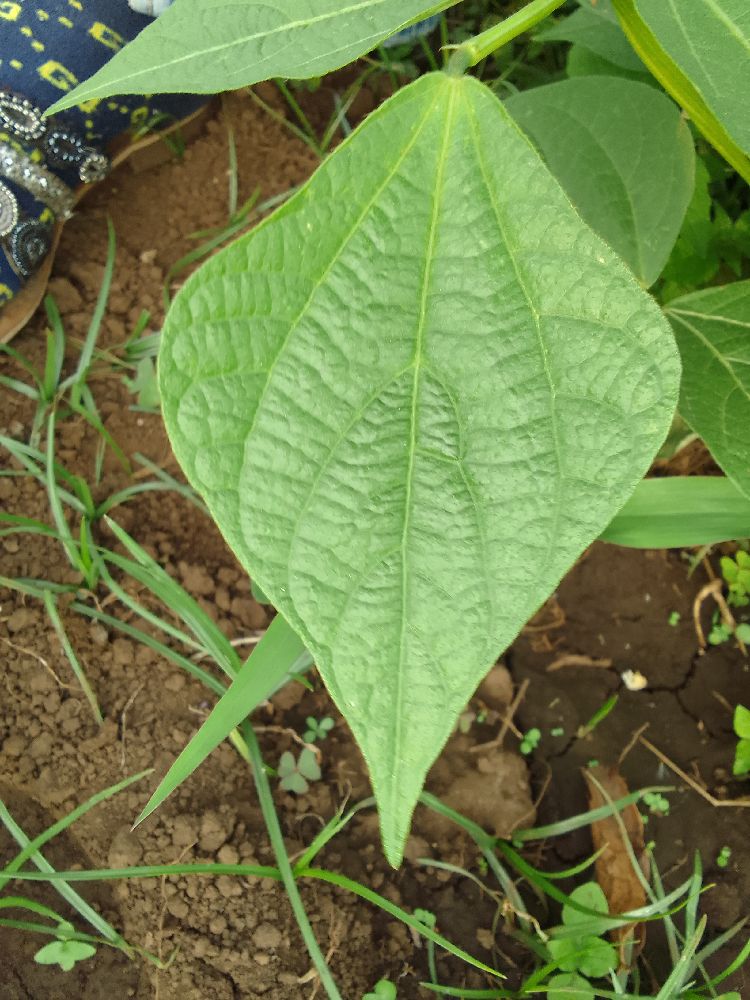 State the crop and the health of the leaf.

common bean, healthy
